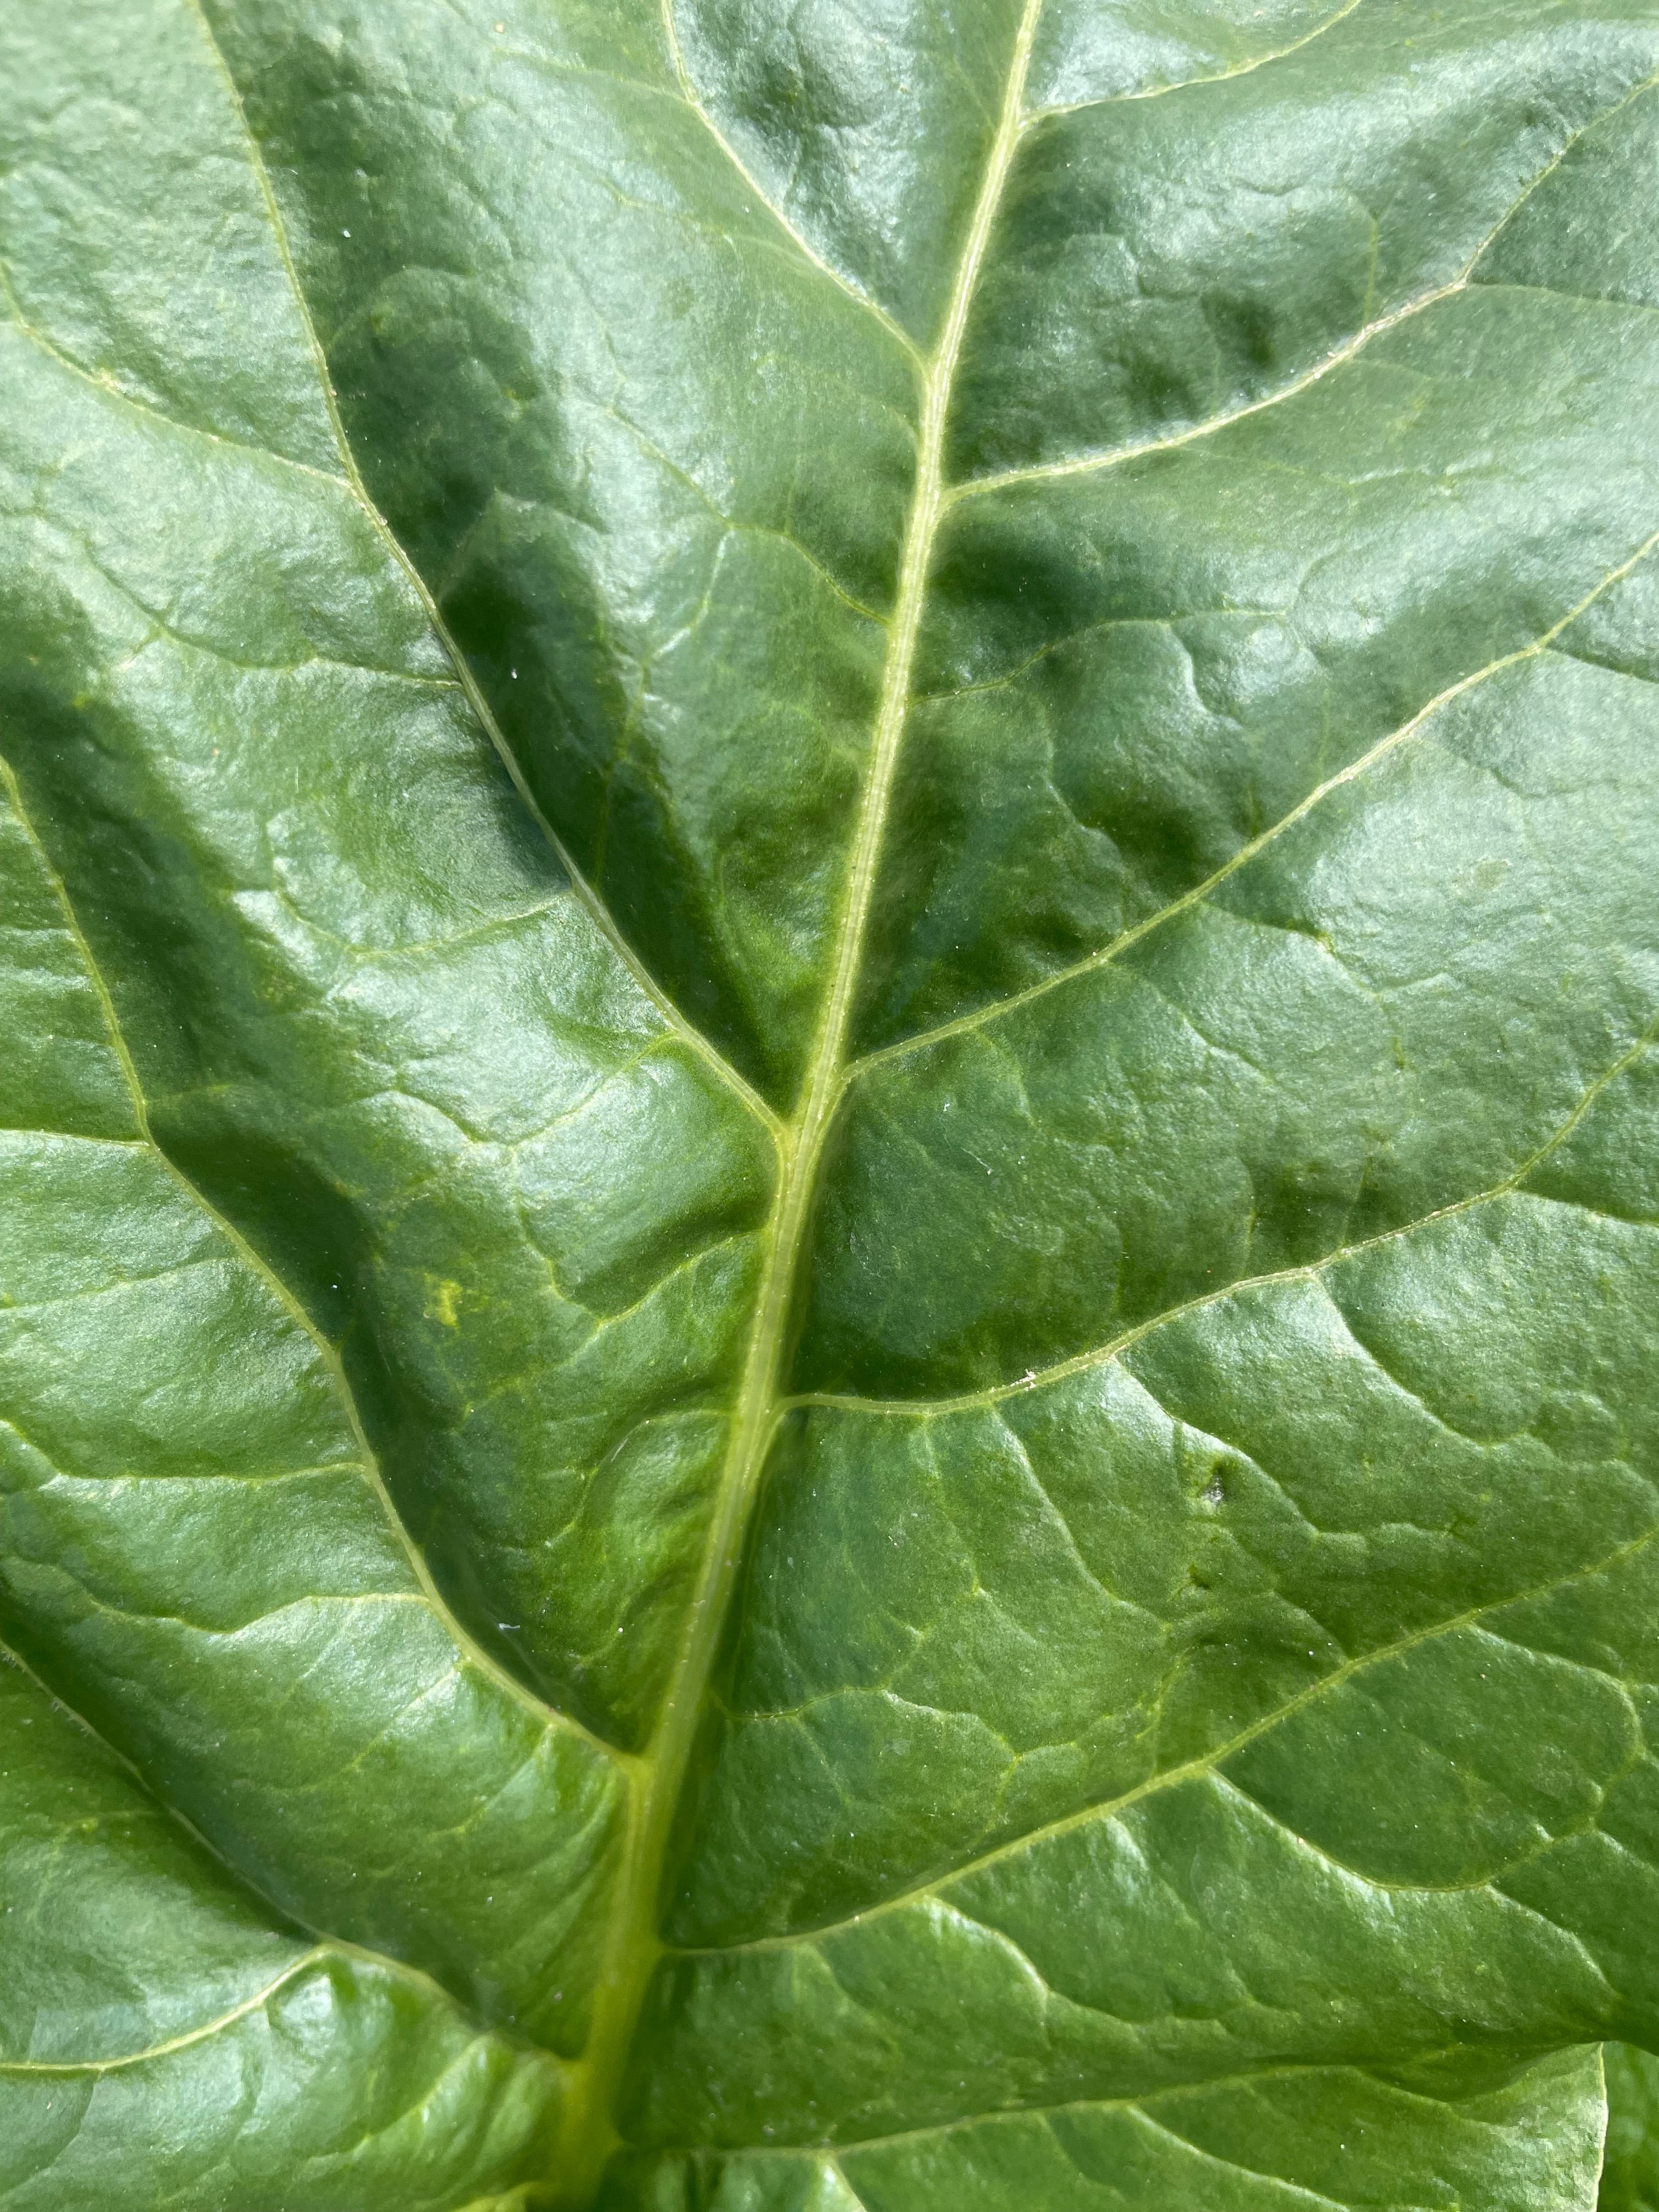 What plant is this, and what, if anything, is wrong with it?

beet, unaffected
